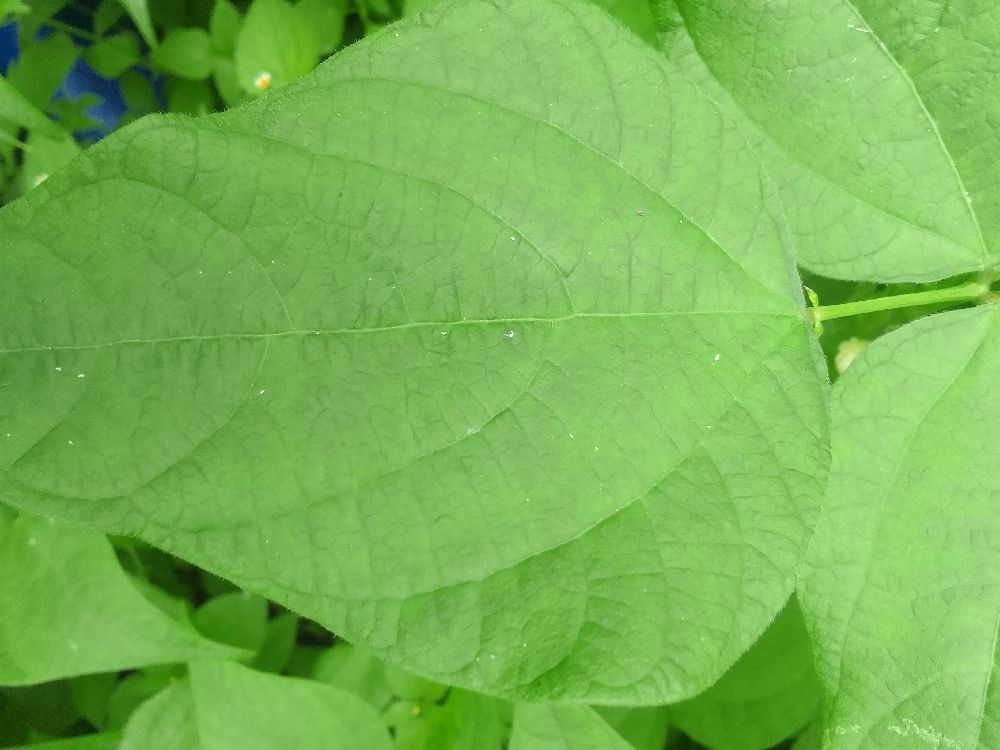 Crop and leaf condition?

common bean, healthy
